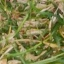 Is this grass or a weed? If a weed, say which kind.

grass
